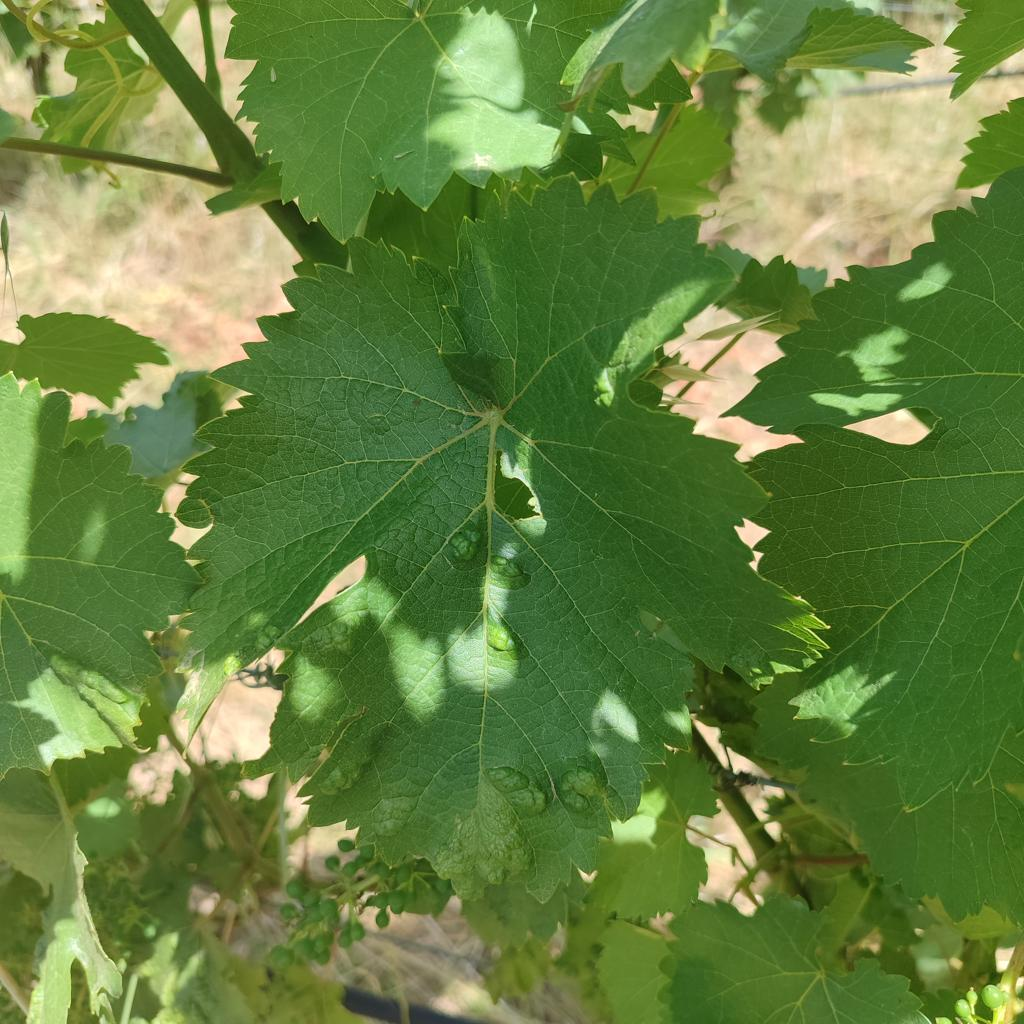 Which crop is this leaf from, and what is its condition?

grapevine, erineum mite
